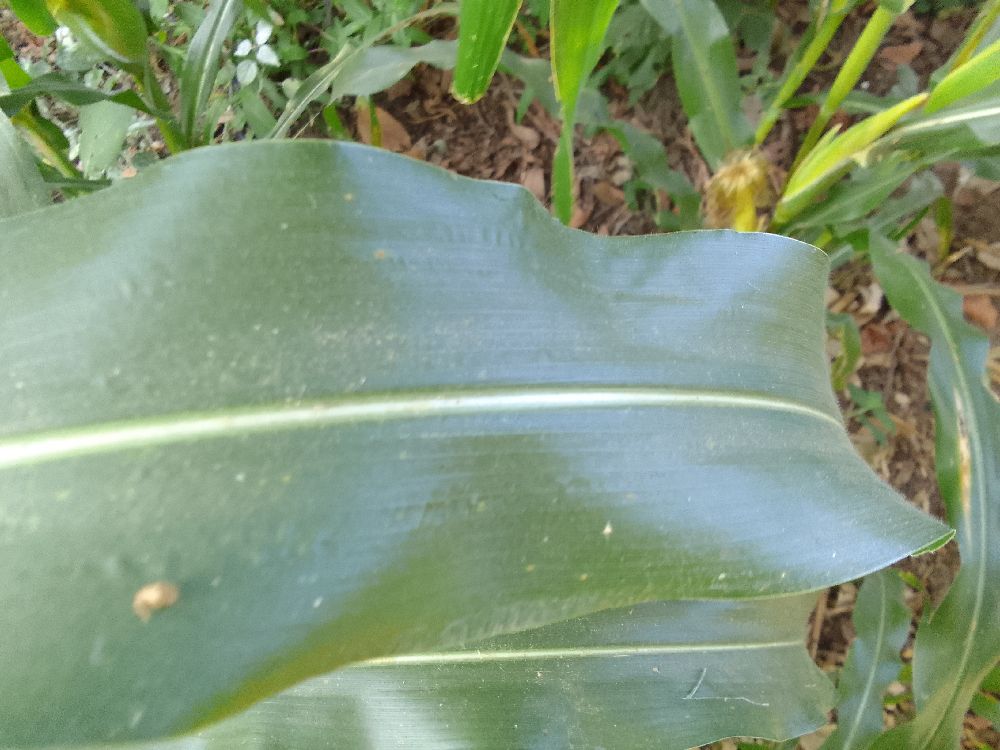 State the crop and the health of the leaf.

maize, healthy
